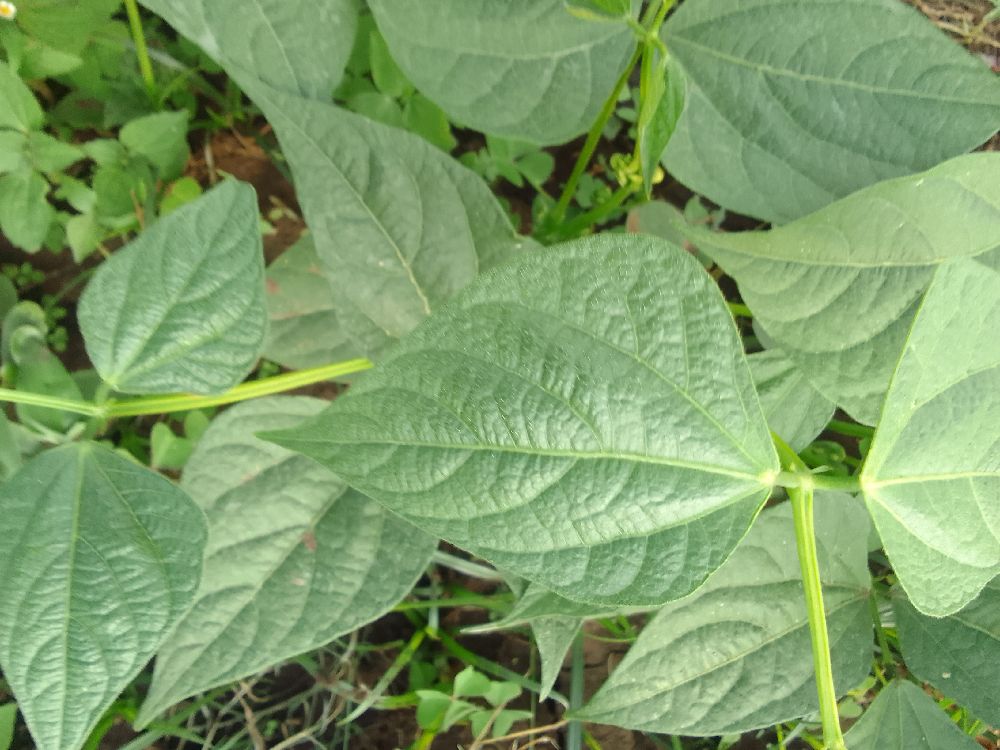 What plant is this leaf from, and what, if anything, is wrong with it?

common bean, healthy
